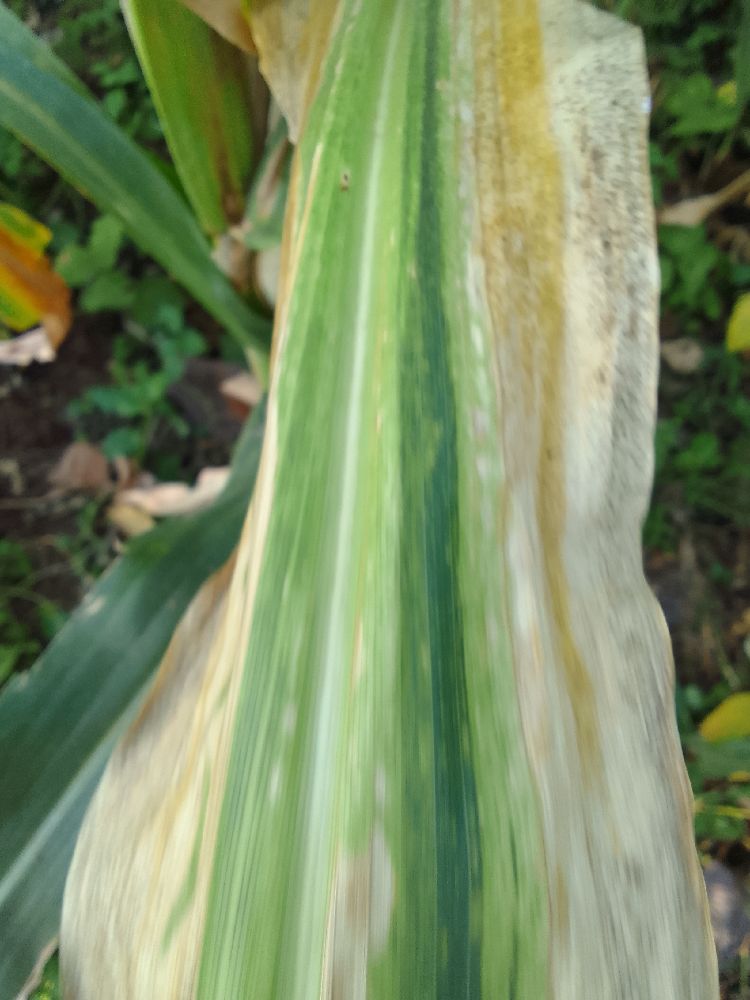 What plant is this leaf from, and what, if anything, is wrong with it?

maize, maize lethal necrosis
